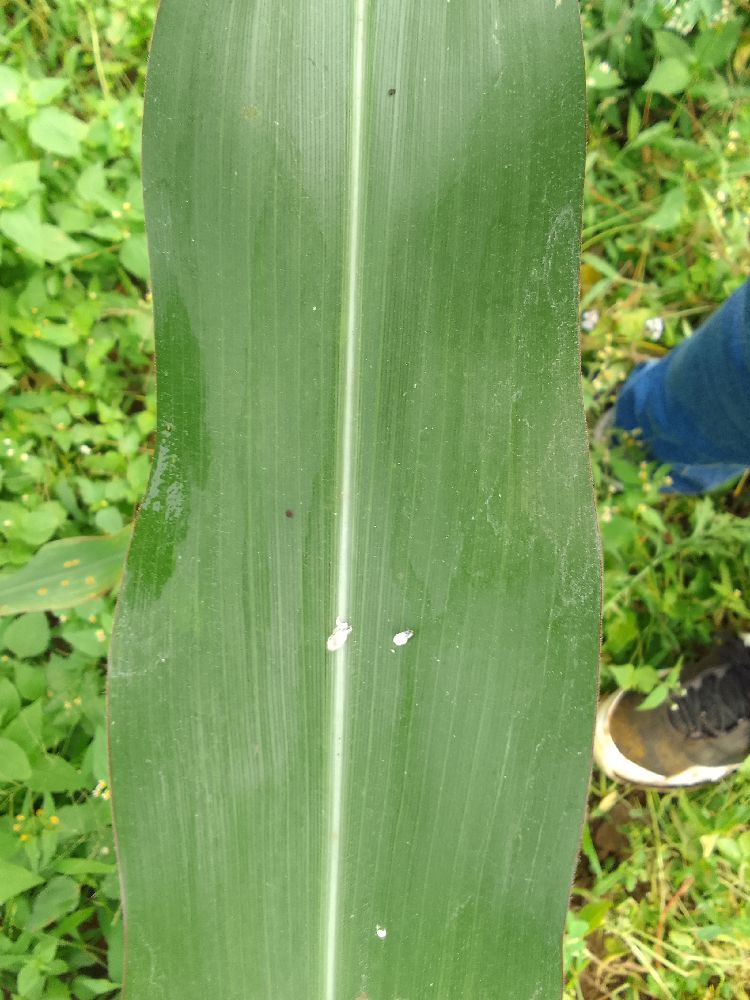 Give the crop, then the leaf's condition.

maize, healthy
